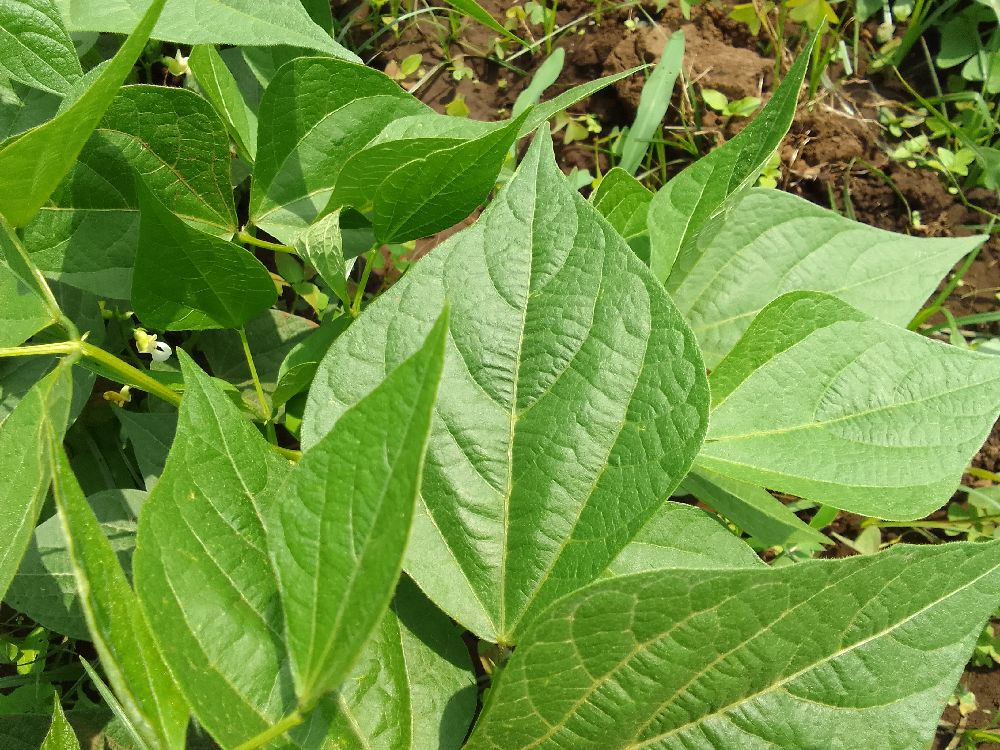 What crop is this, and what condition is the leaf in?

common bean, healthy
